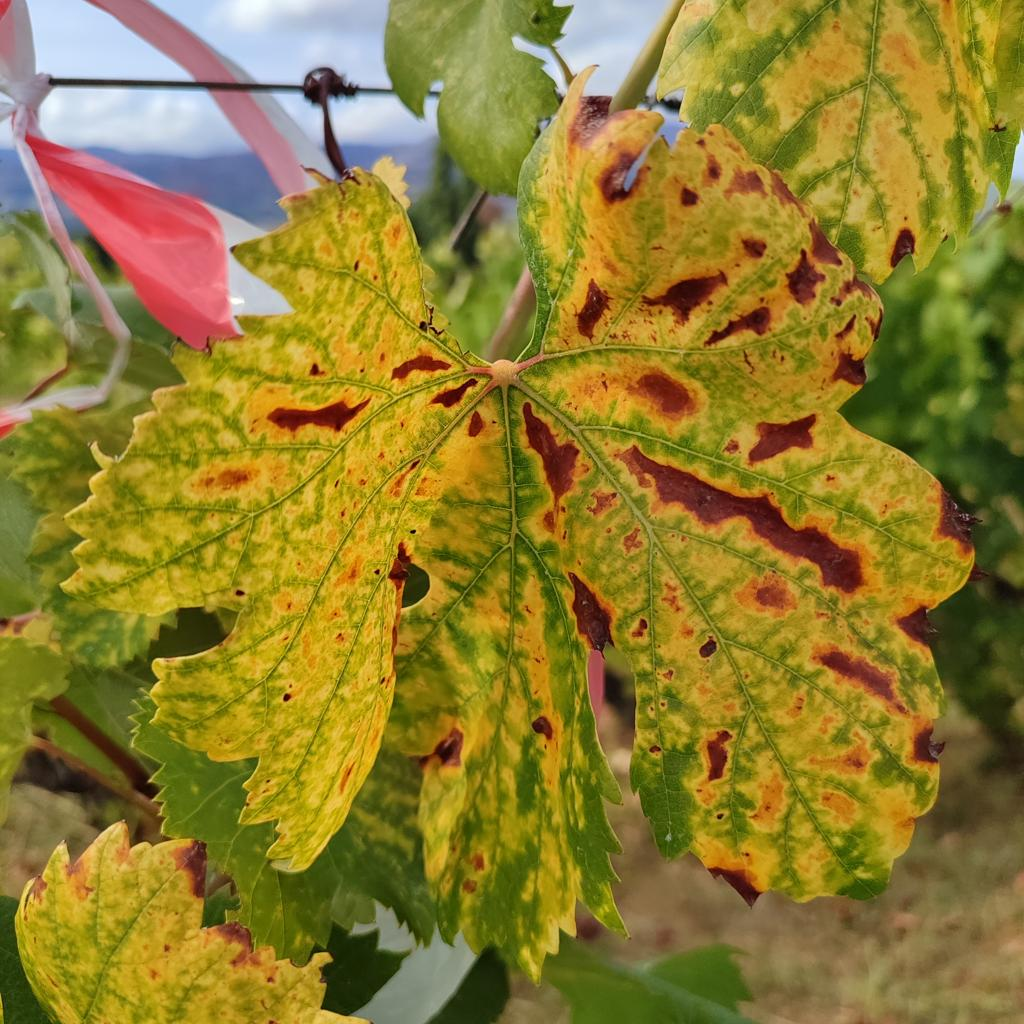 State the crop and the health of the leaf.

grapevine, esca complex
